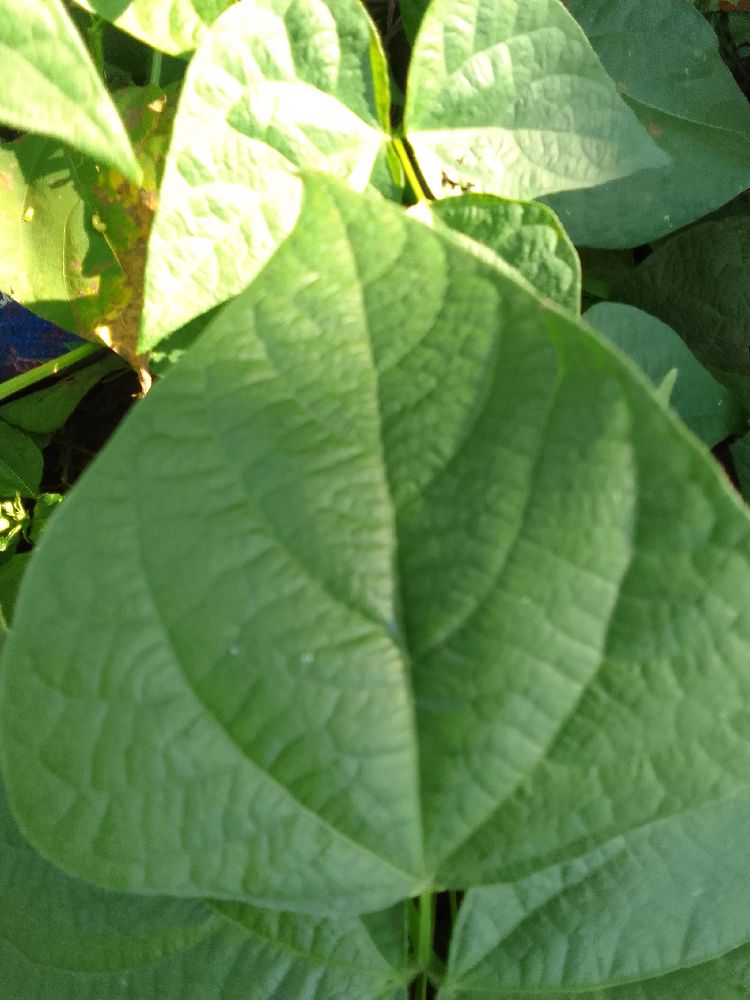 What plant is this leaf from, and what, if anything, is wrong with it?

common bean, healthy
